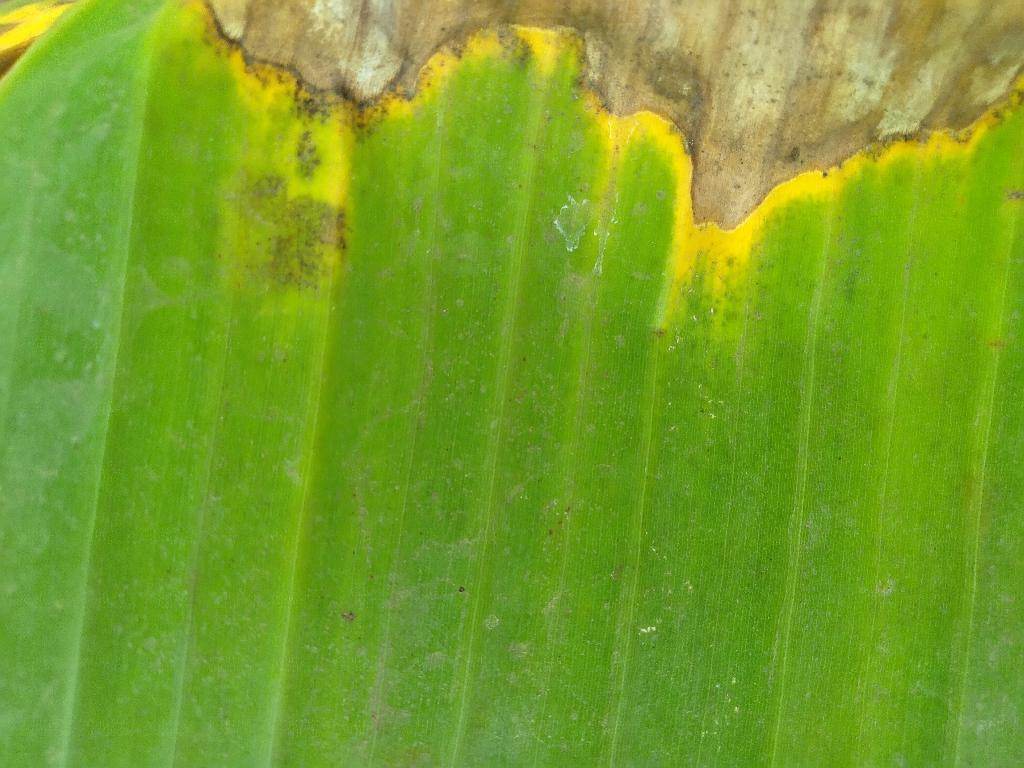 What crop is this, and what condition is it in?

banana, fusarium wilt race 1
